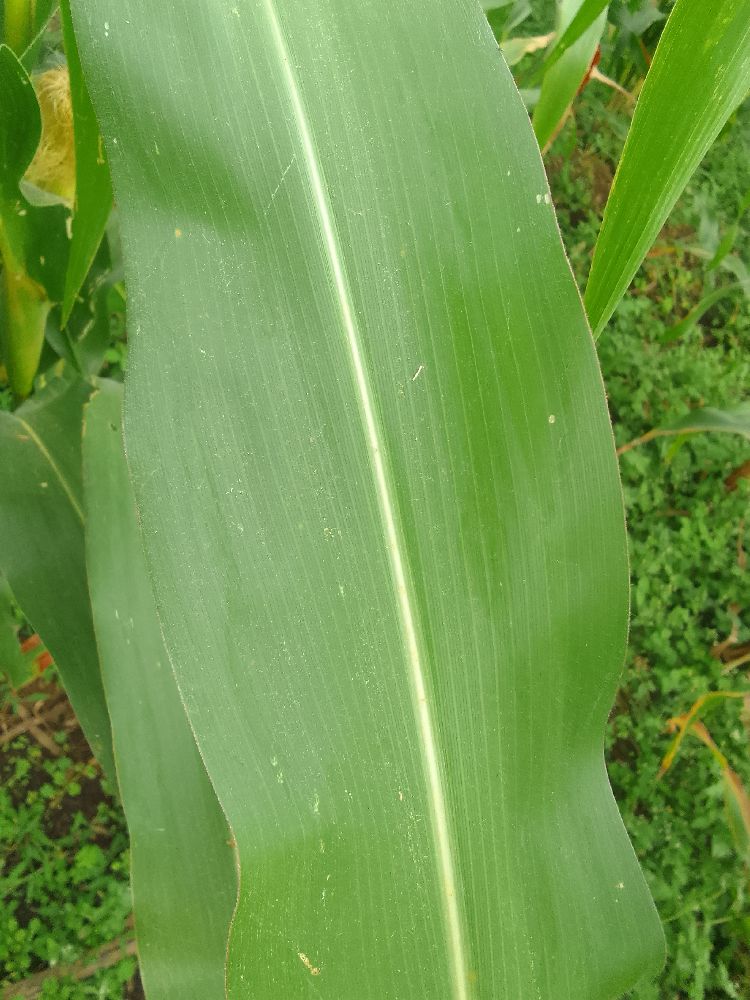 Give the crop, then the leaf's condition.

maize, healthy
